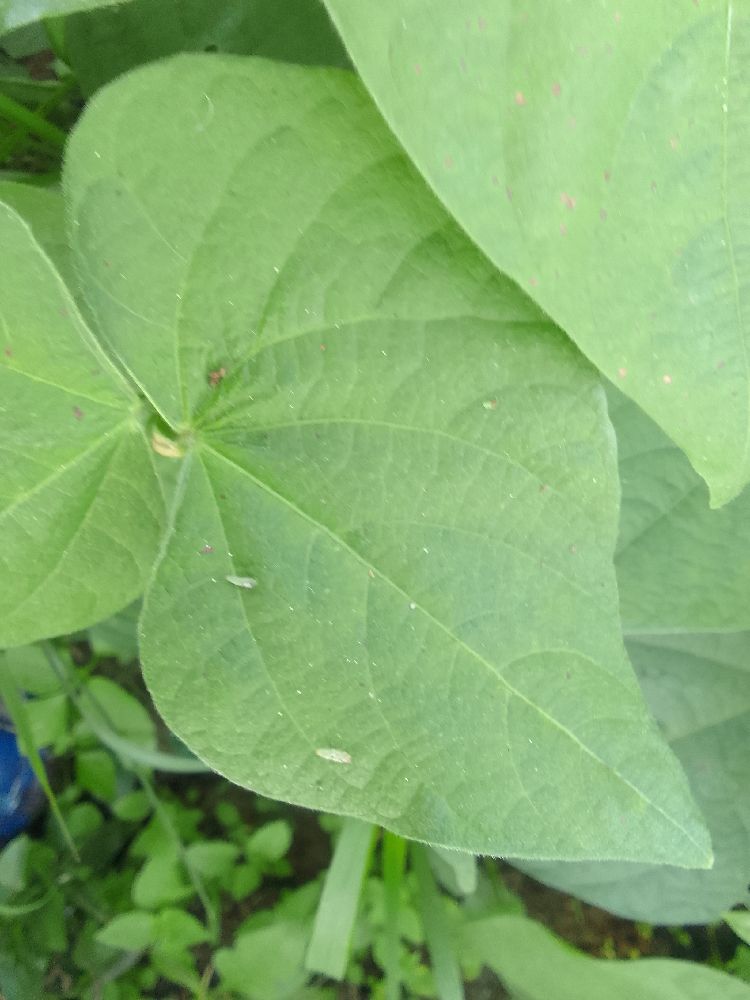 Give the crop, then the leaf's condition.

common bean, healthy
